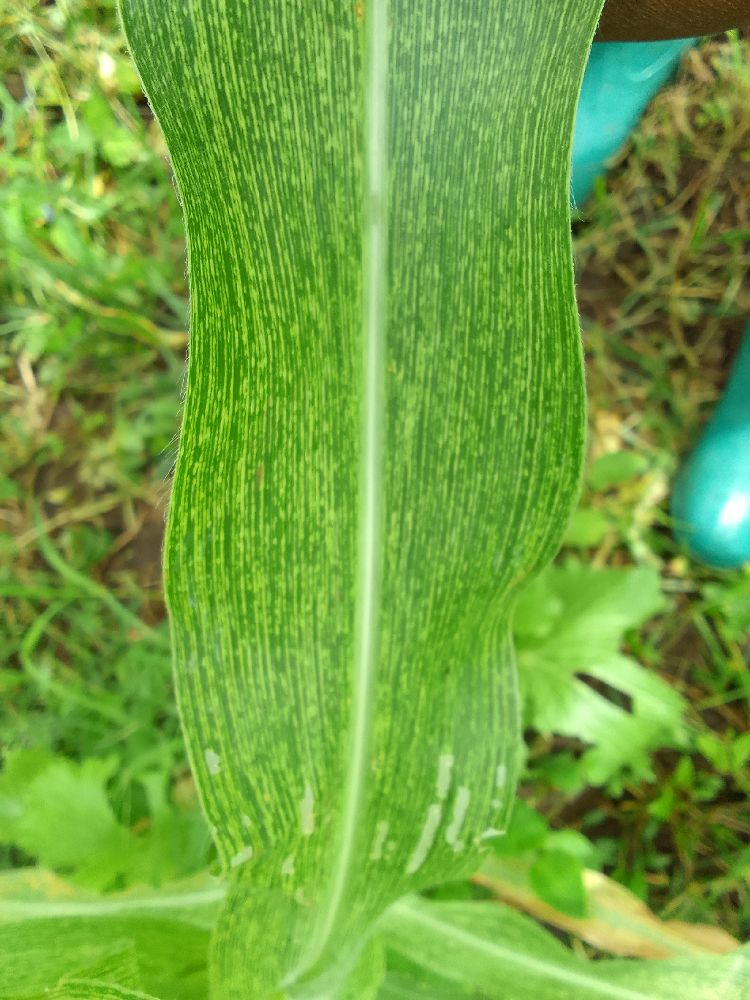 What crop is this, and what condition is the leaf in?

maize, maize streak virus
